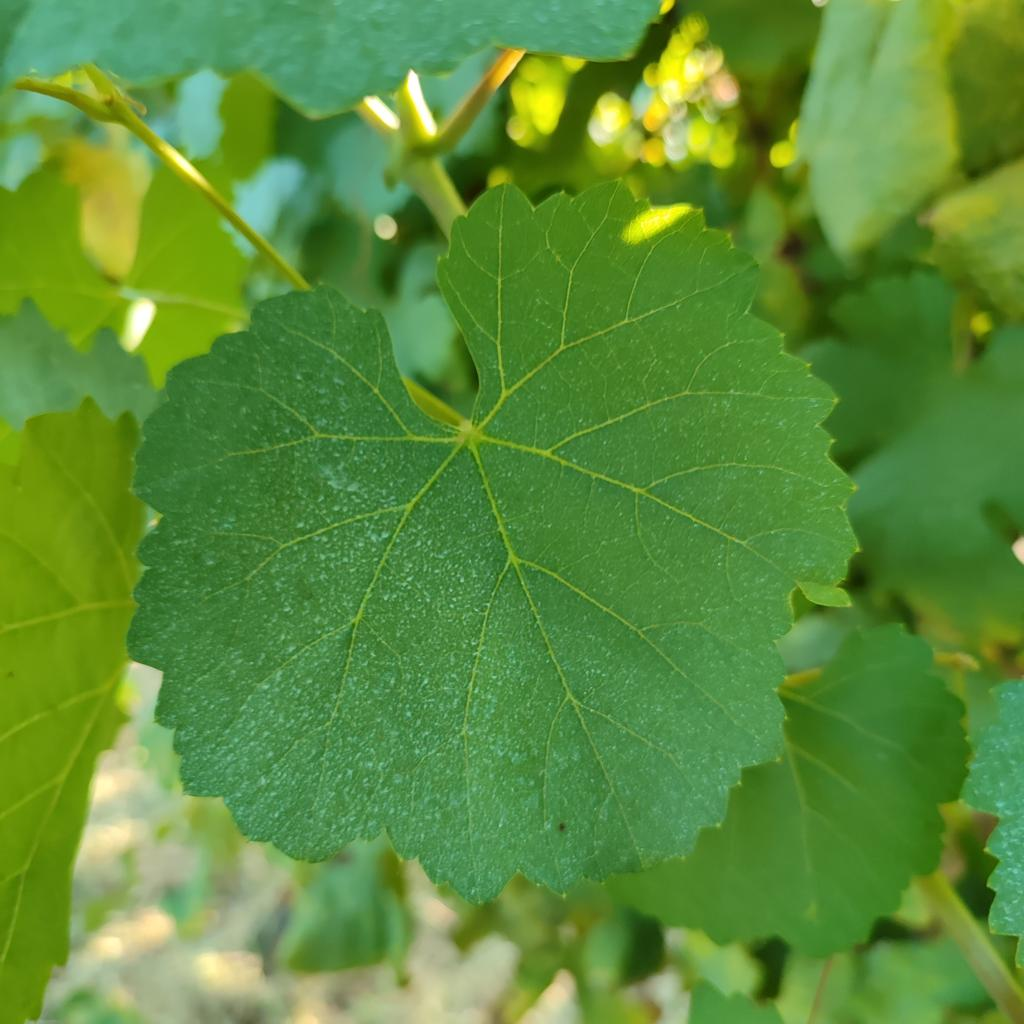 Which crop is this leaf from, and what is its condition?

grapevine, healthy
